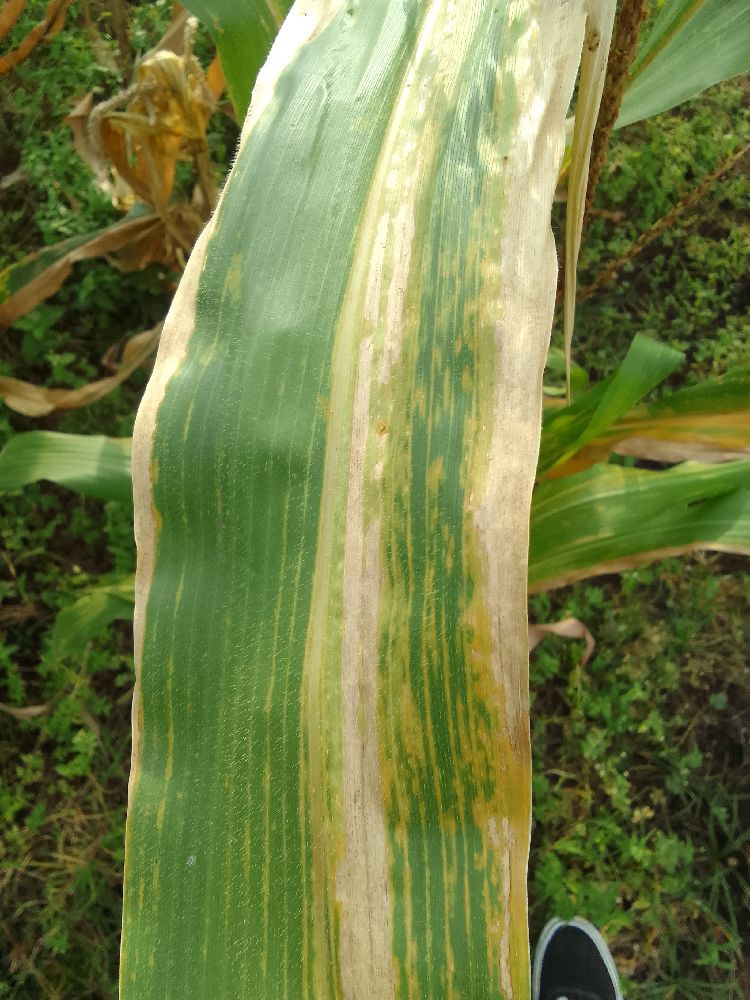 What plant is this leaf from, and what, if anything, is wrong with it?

maize, maize lethal necrosis
